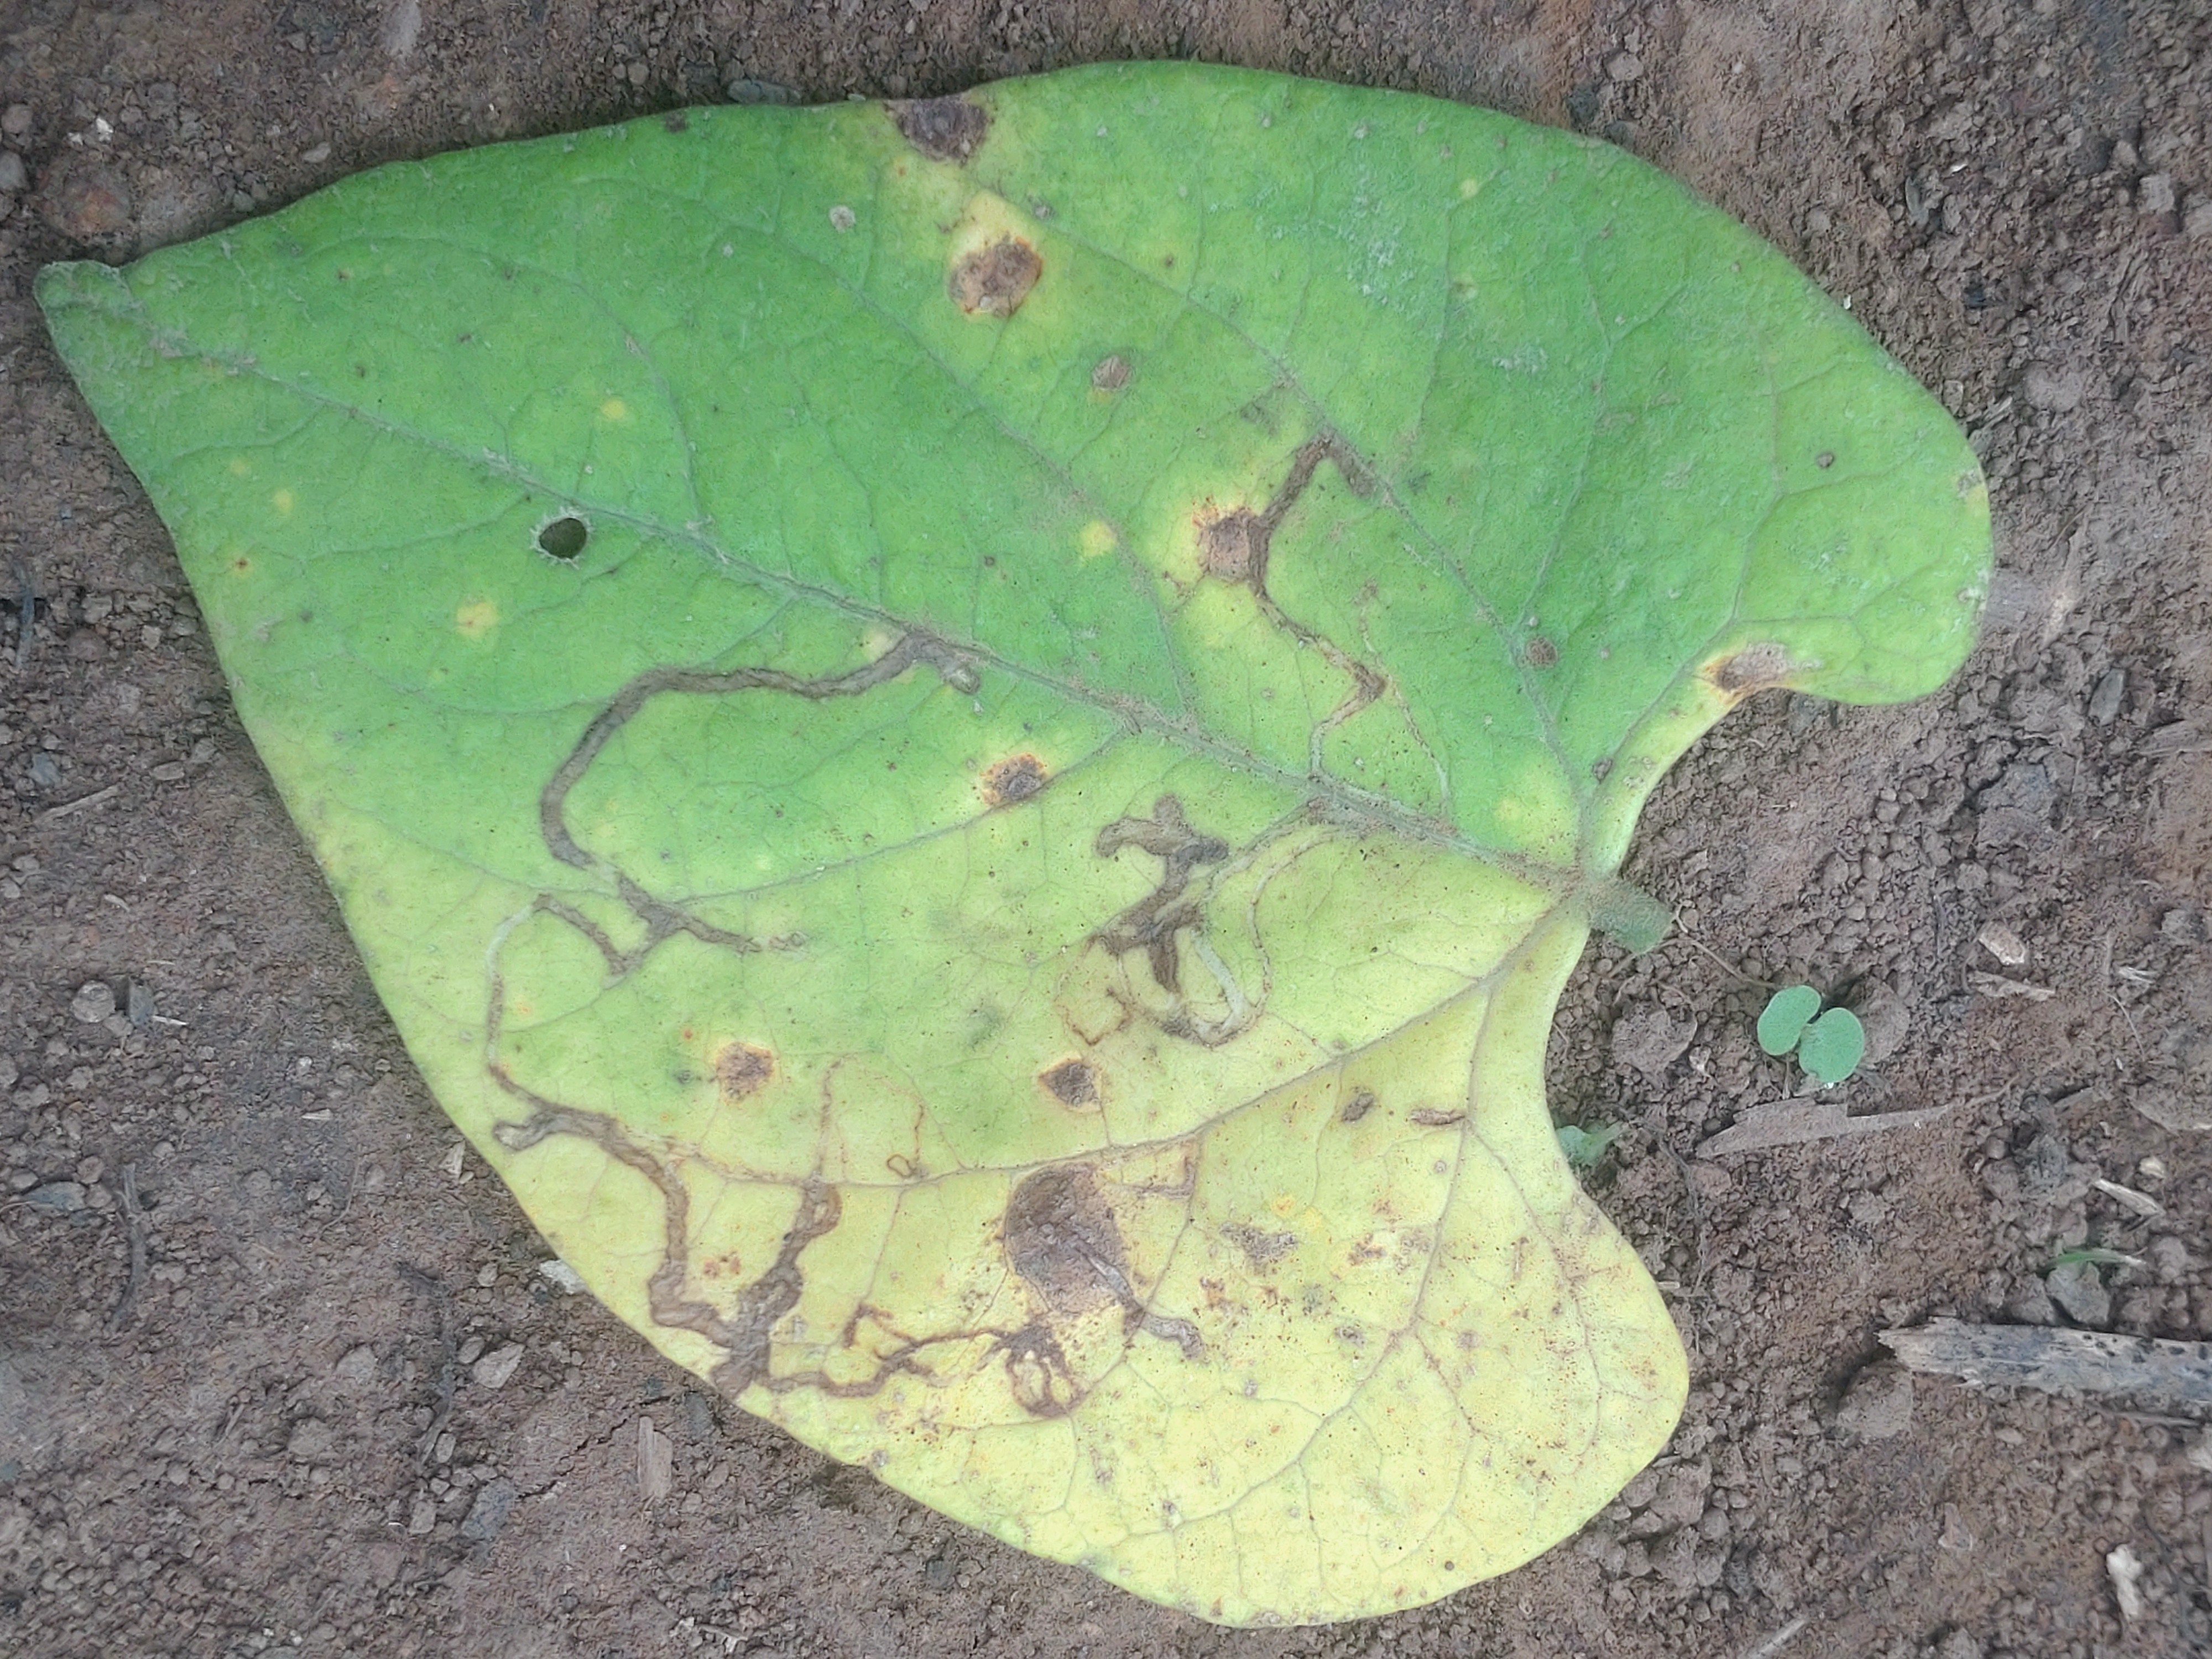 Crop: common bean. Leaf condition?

anthracnose
